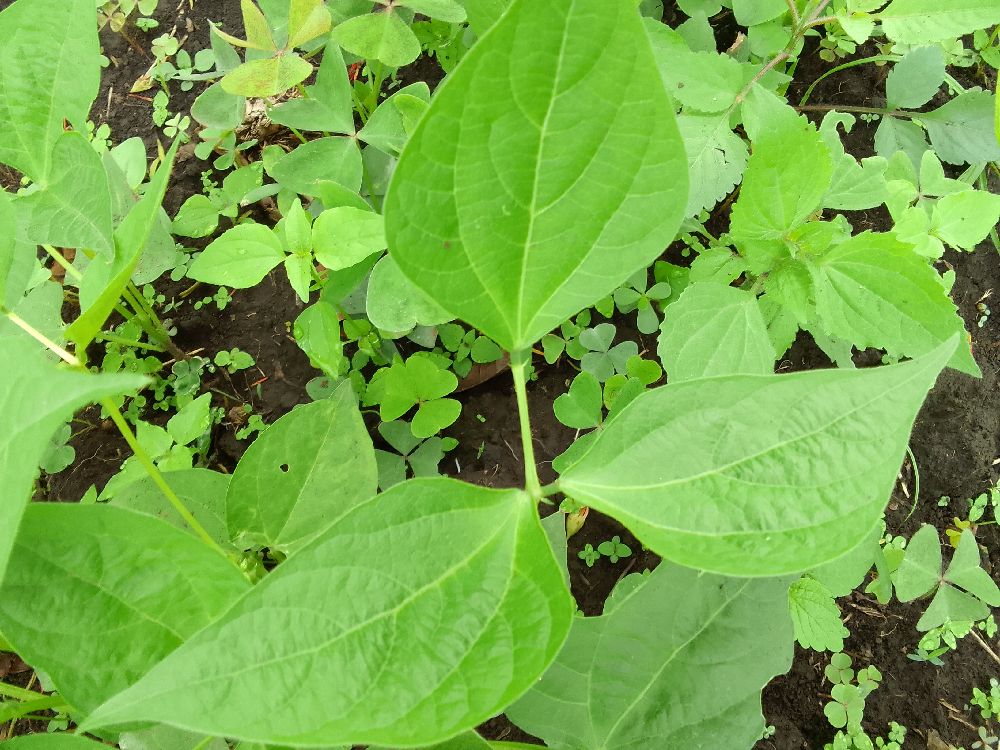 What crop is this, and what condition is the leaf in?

common bean, healthy
